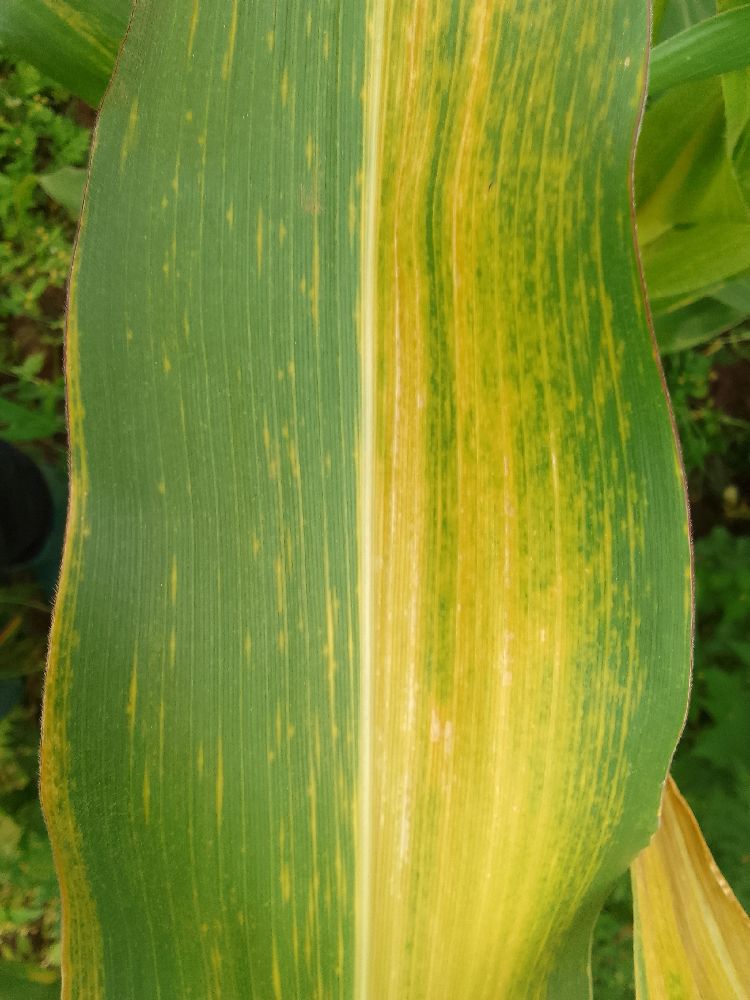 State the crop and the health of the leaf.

maize, maize lethal necrosis
